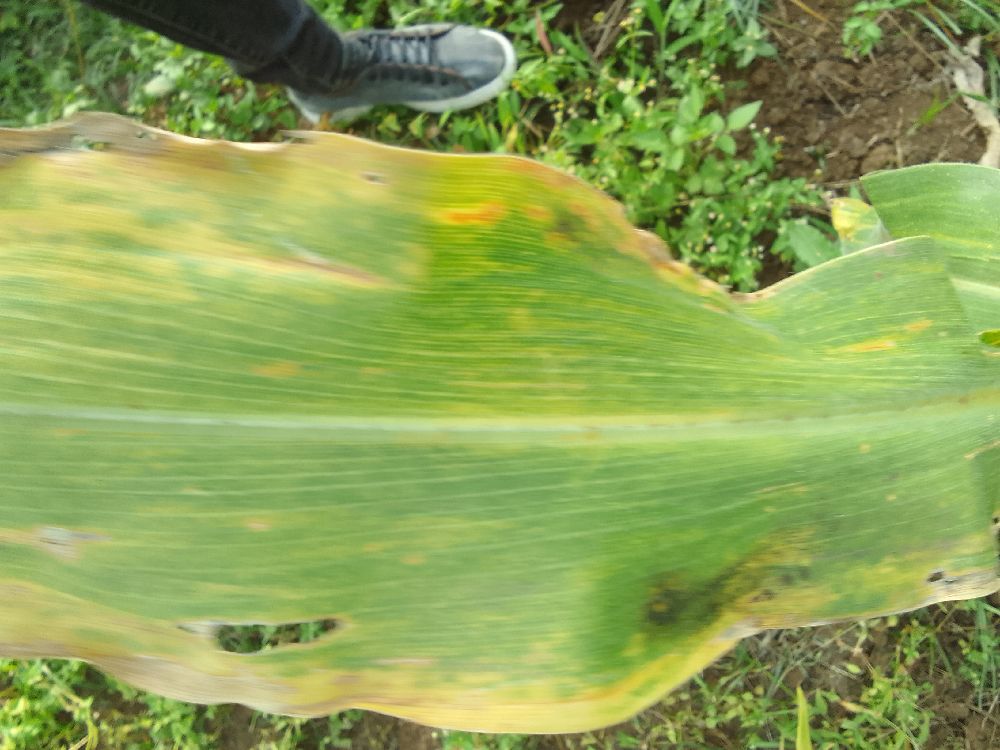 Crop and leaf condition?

maize, maize lethal necrosis
